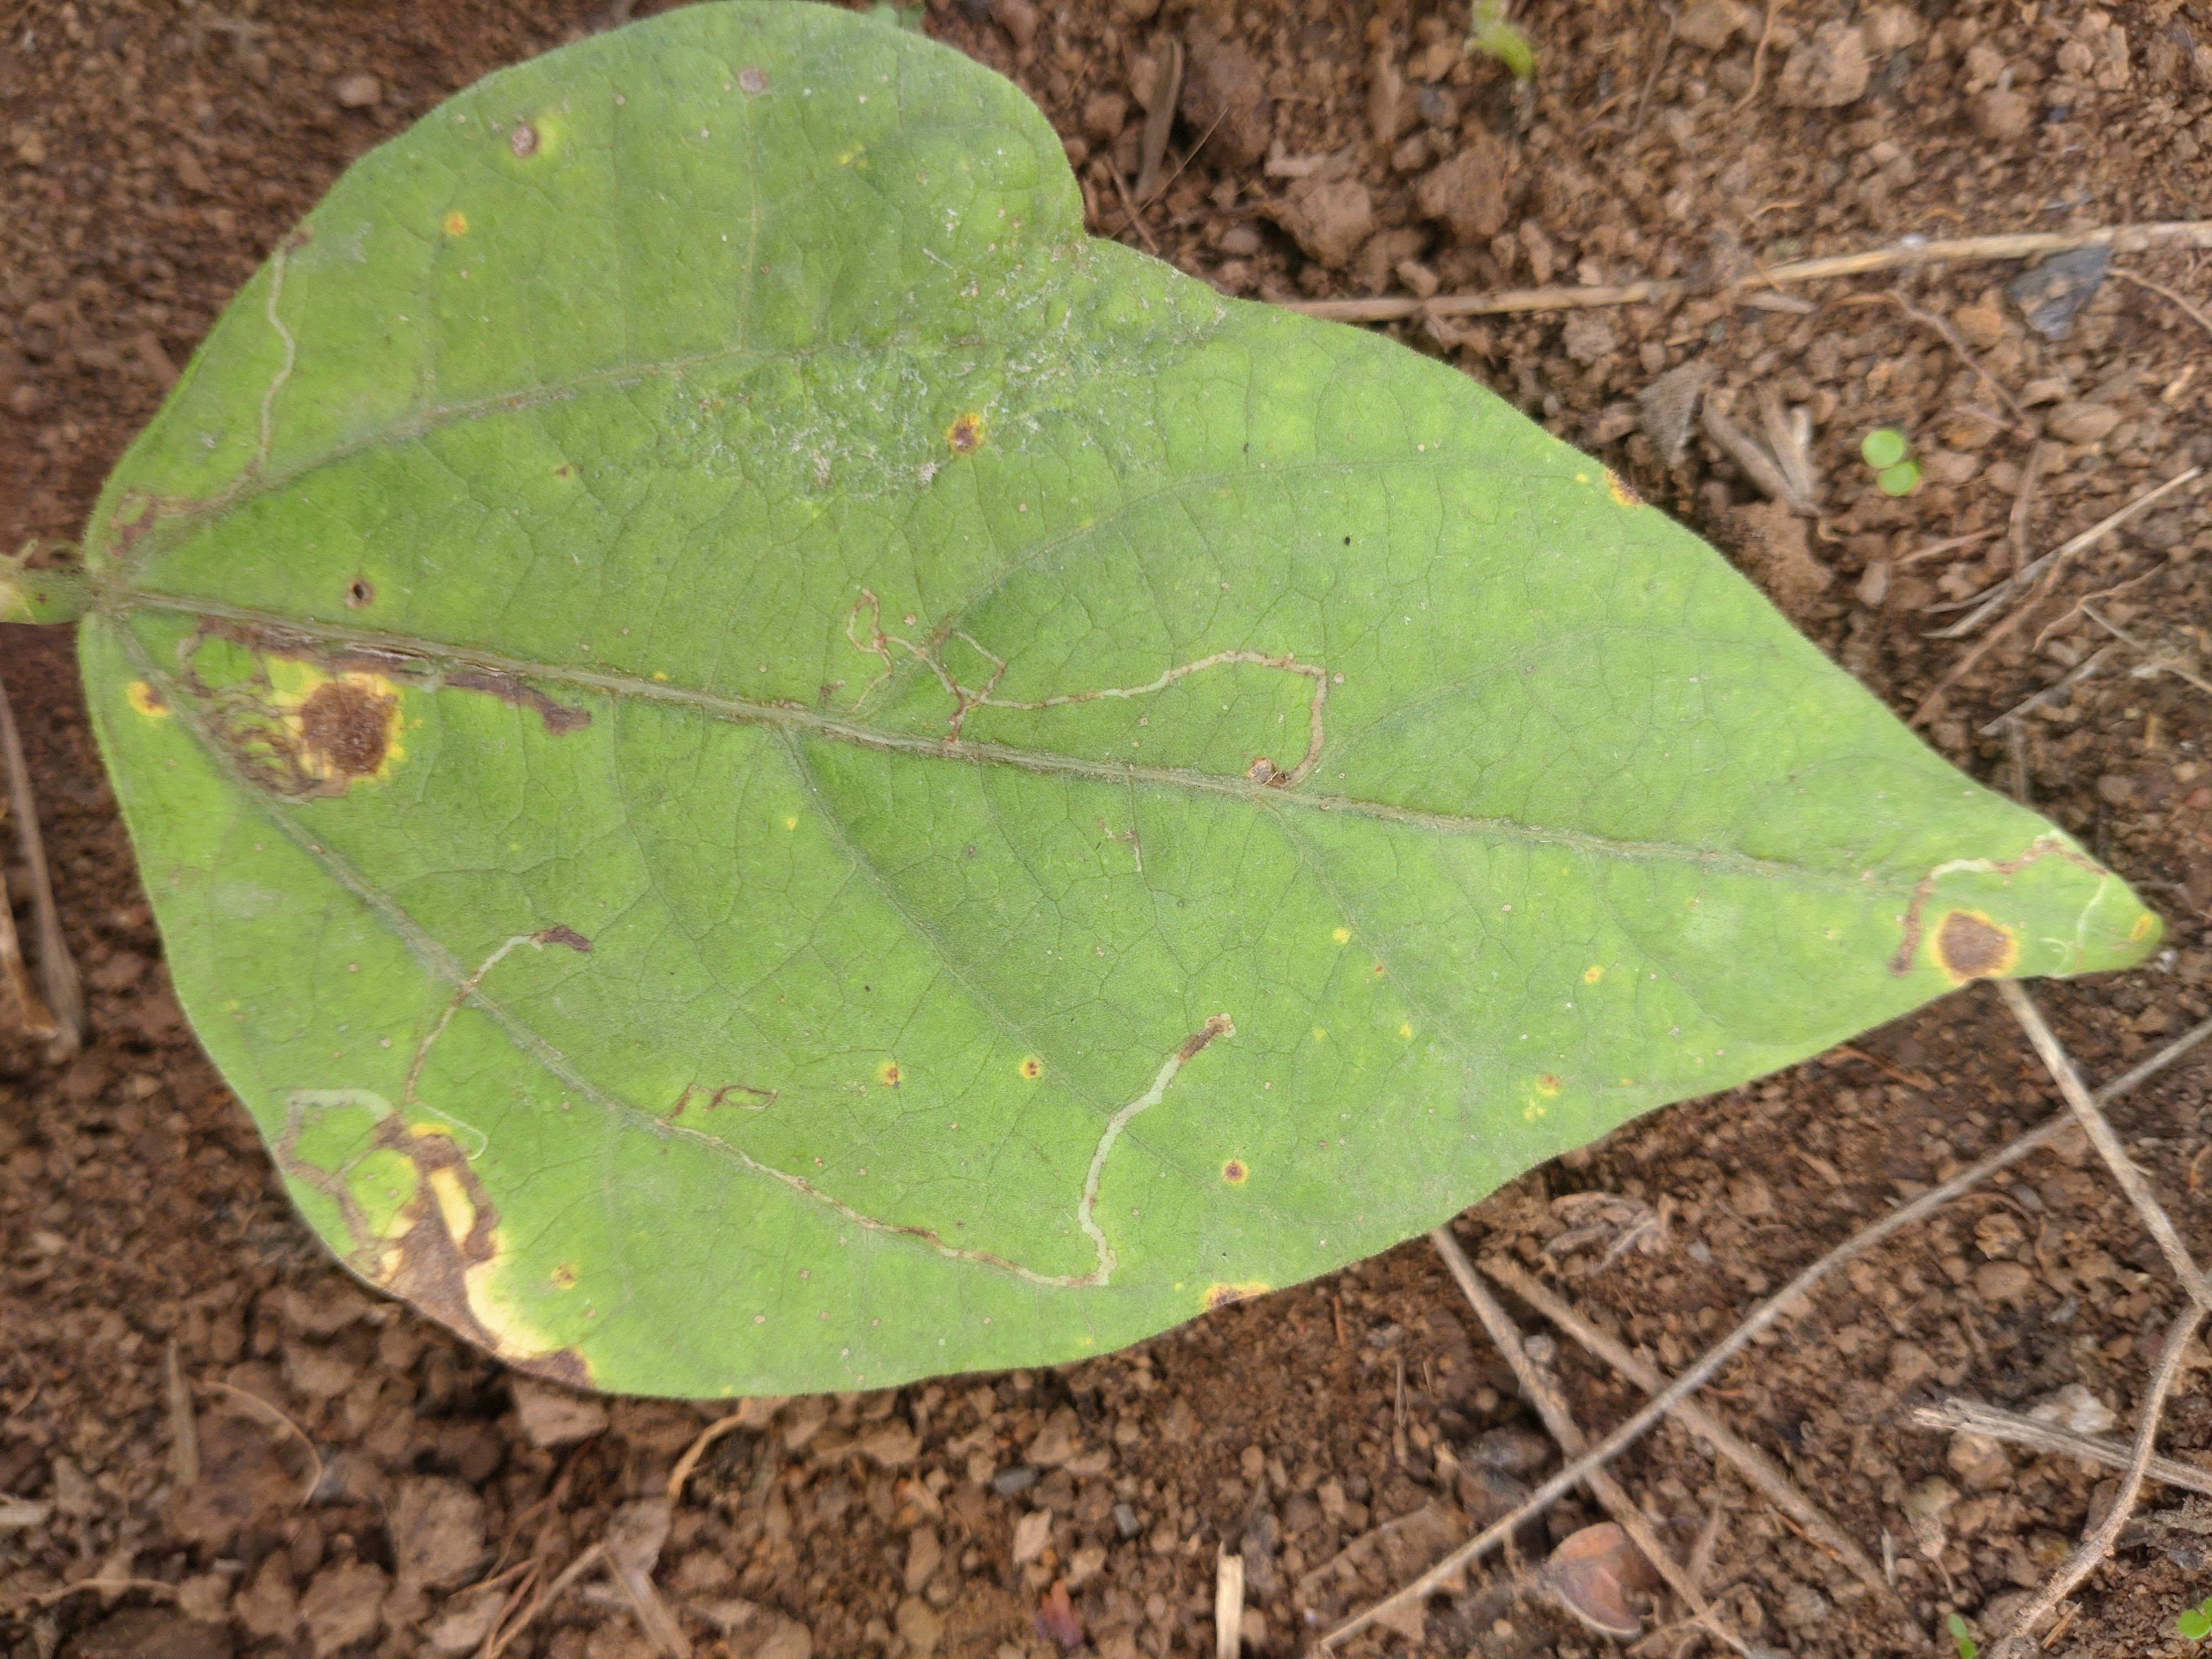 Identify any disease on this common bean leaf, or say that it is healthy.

rust
